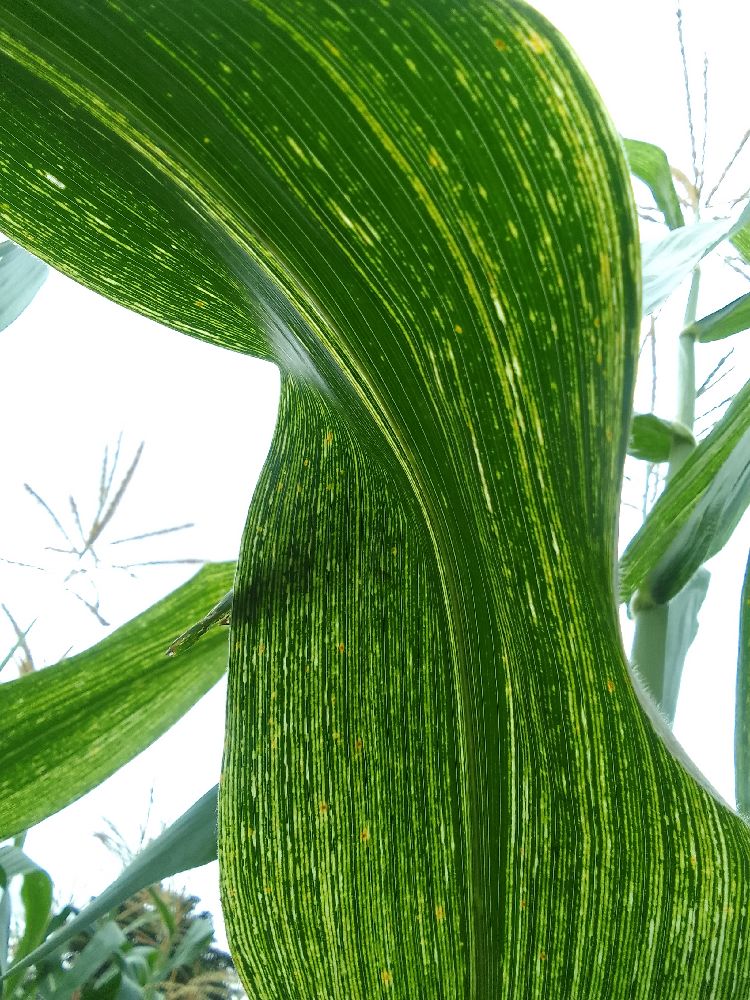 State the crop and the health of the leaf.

maize, maize streak virus
